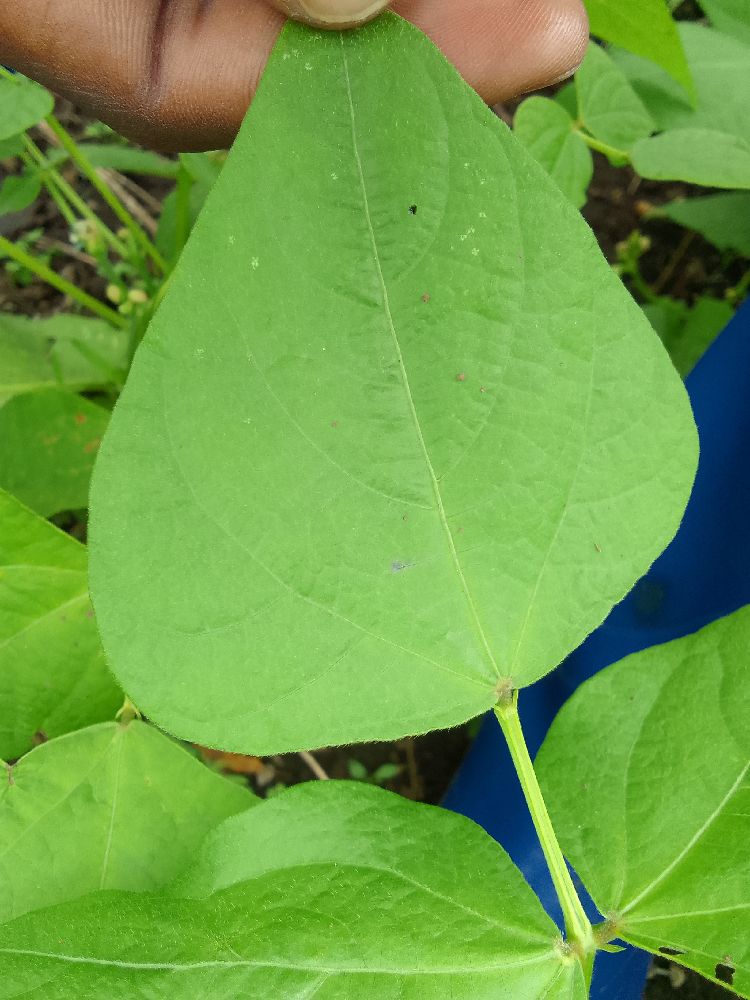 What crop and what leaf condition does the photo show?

common bean, healthy
